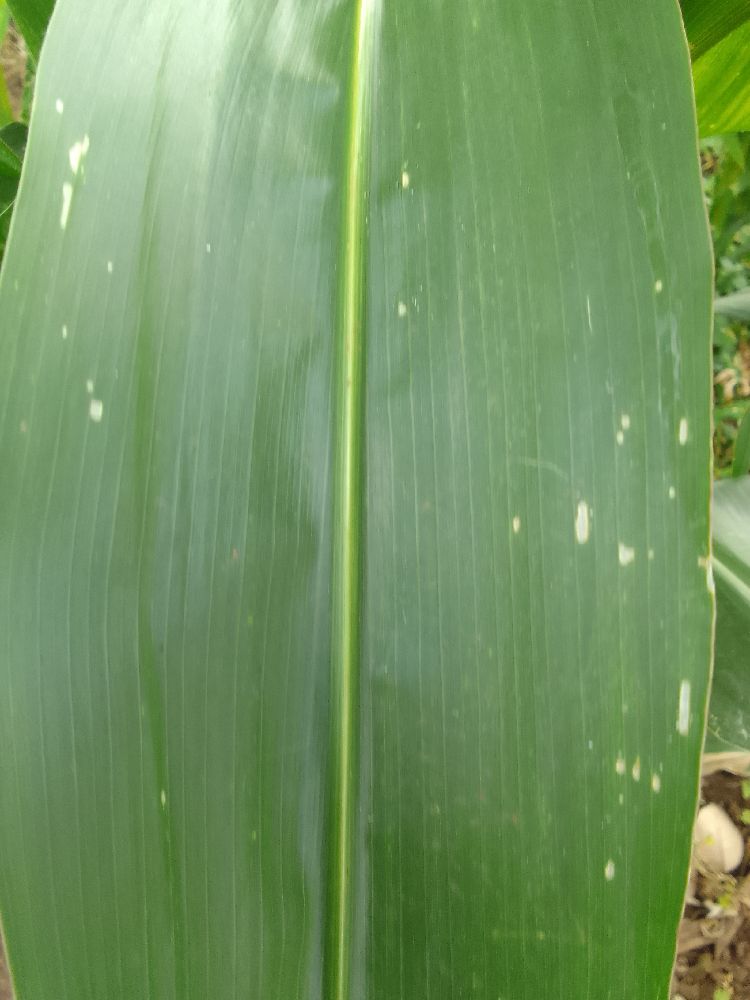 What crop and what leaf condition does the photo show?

maize, healthy
